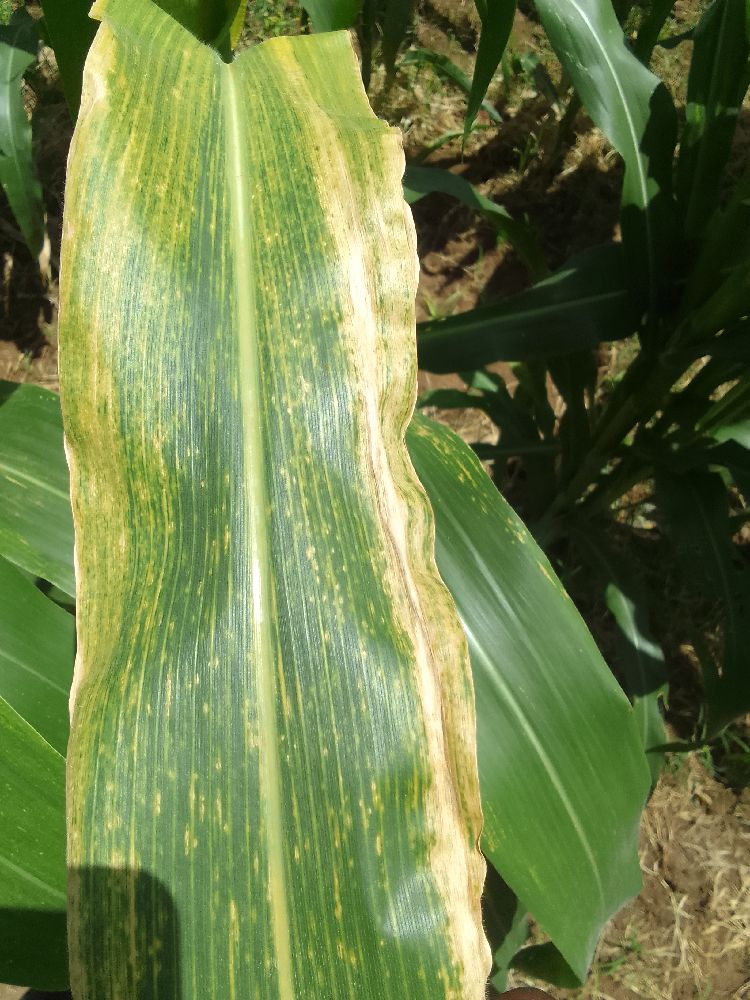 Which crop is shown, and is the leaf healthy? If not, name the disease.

maize, maize lethal necrosis
